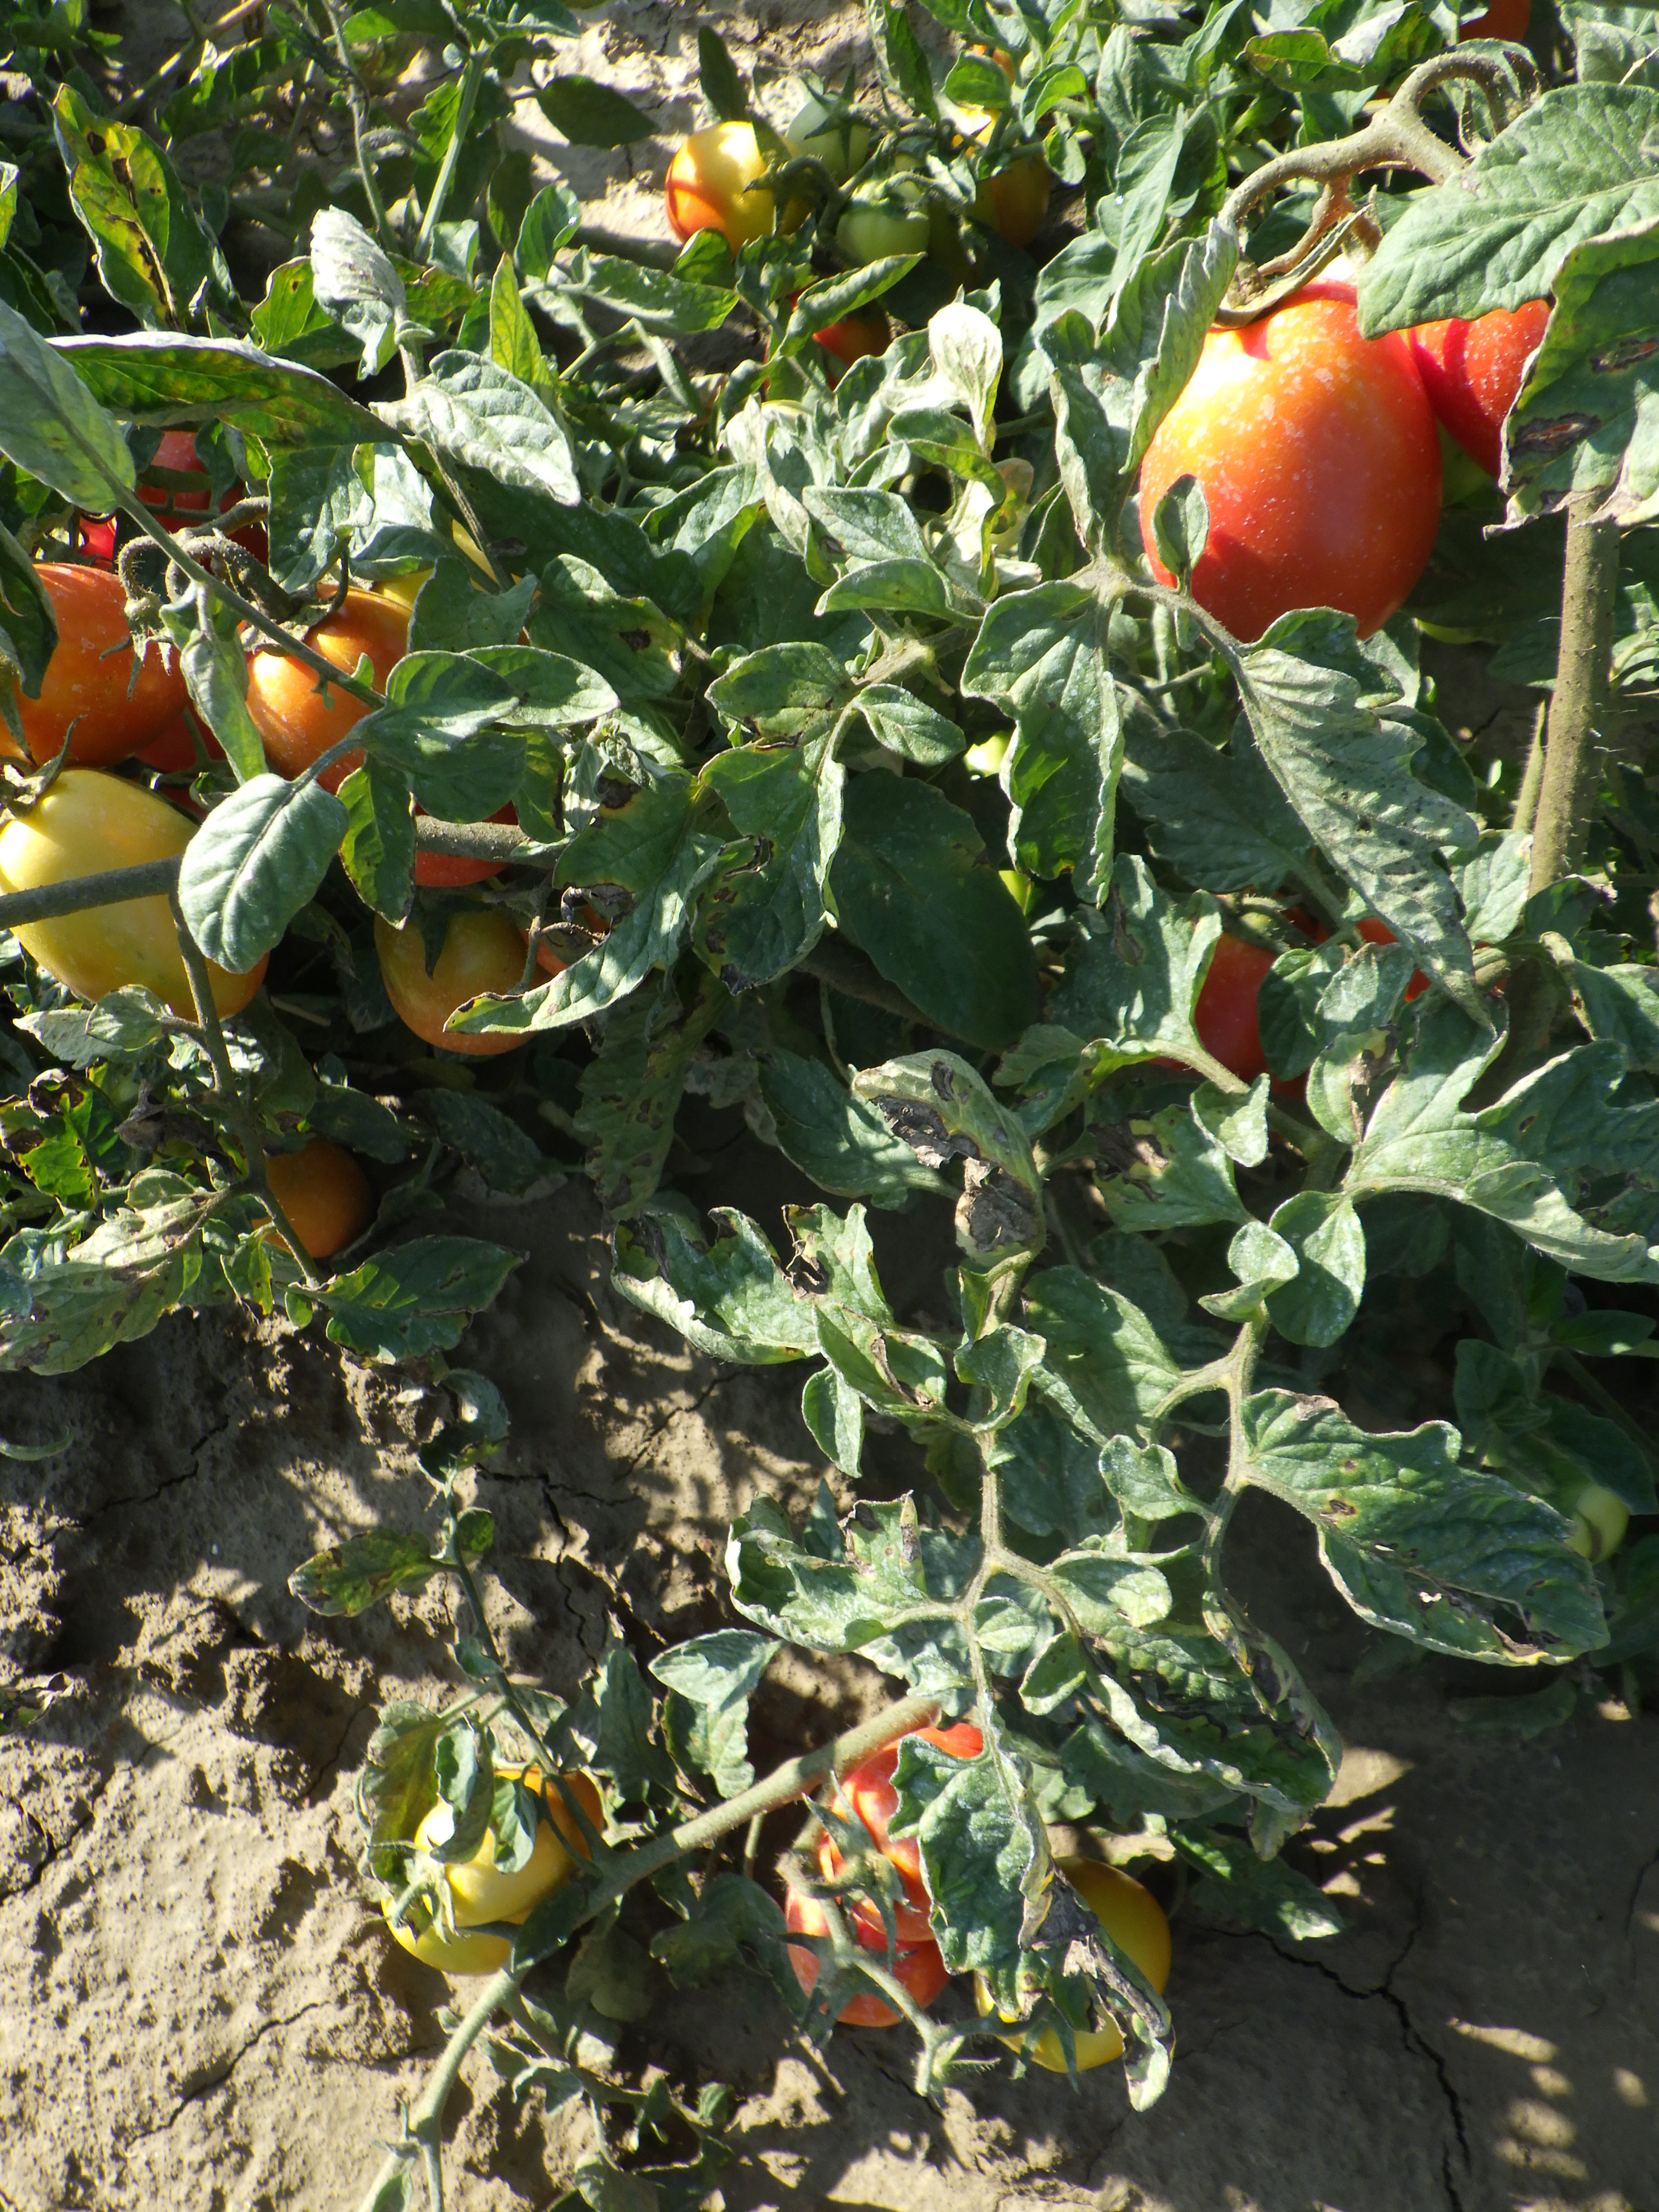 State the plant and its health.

tomato, bacterial spot, drought
